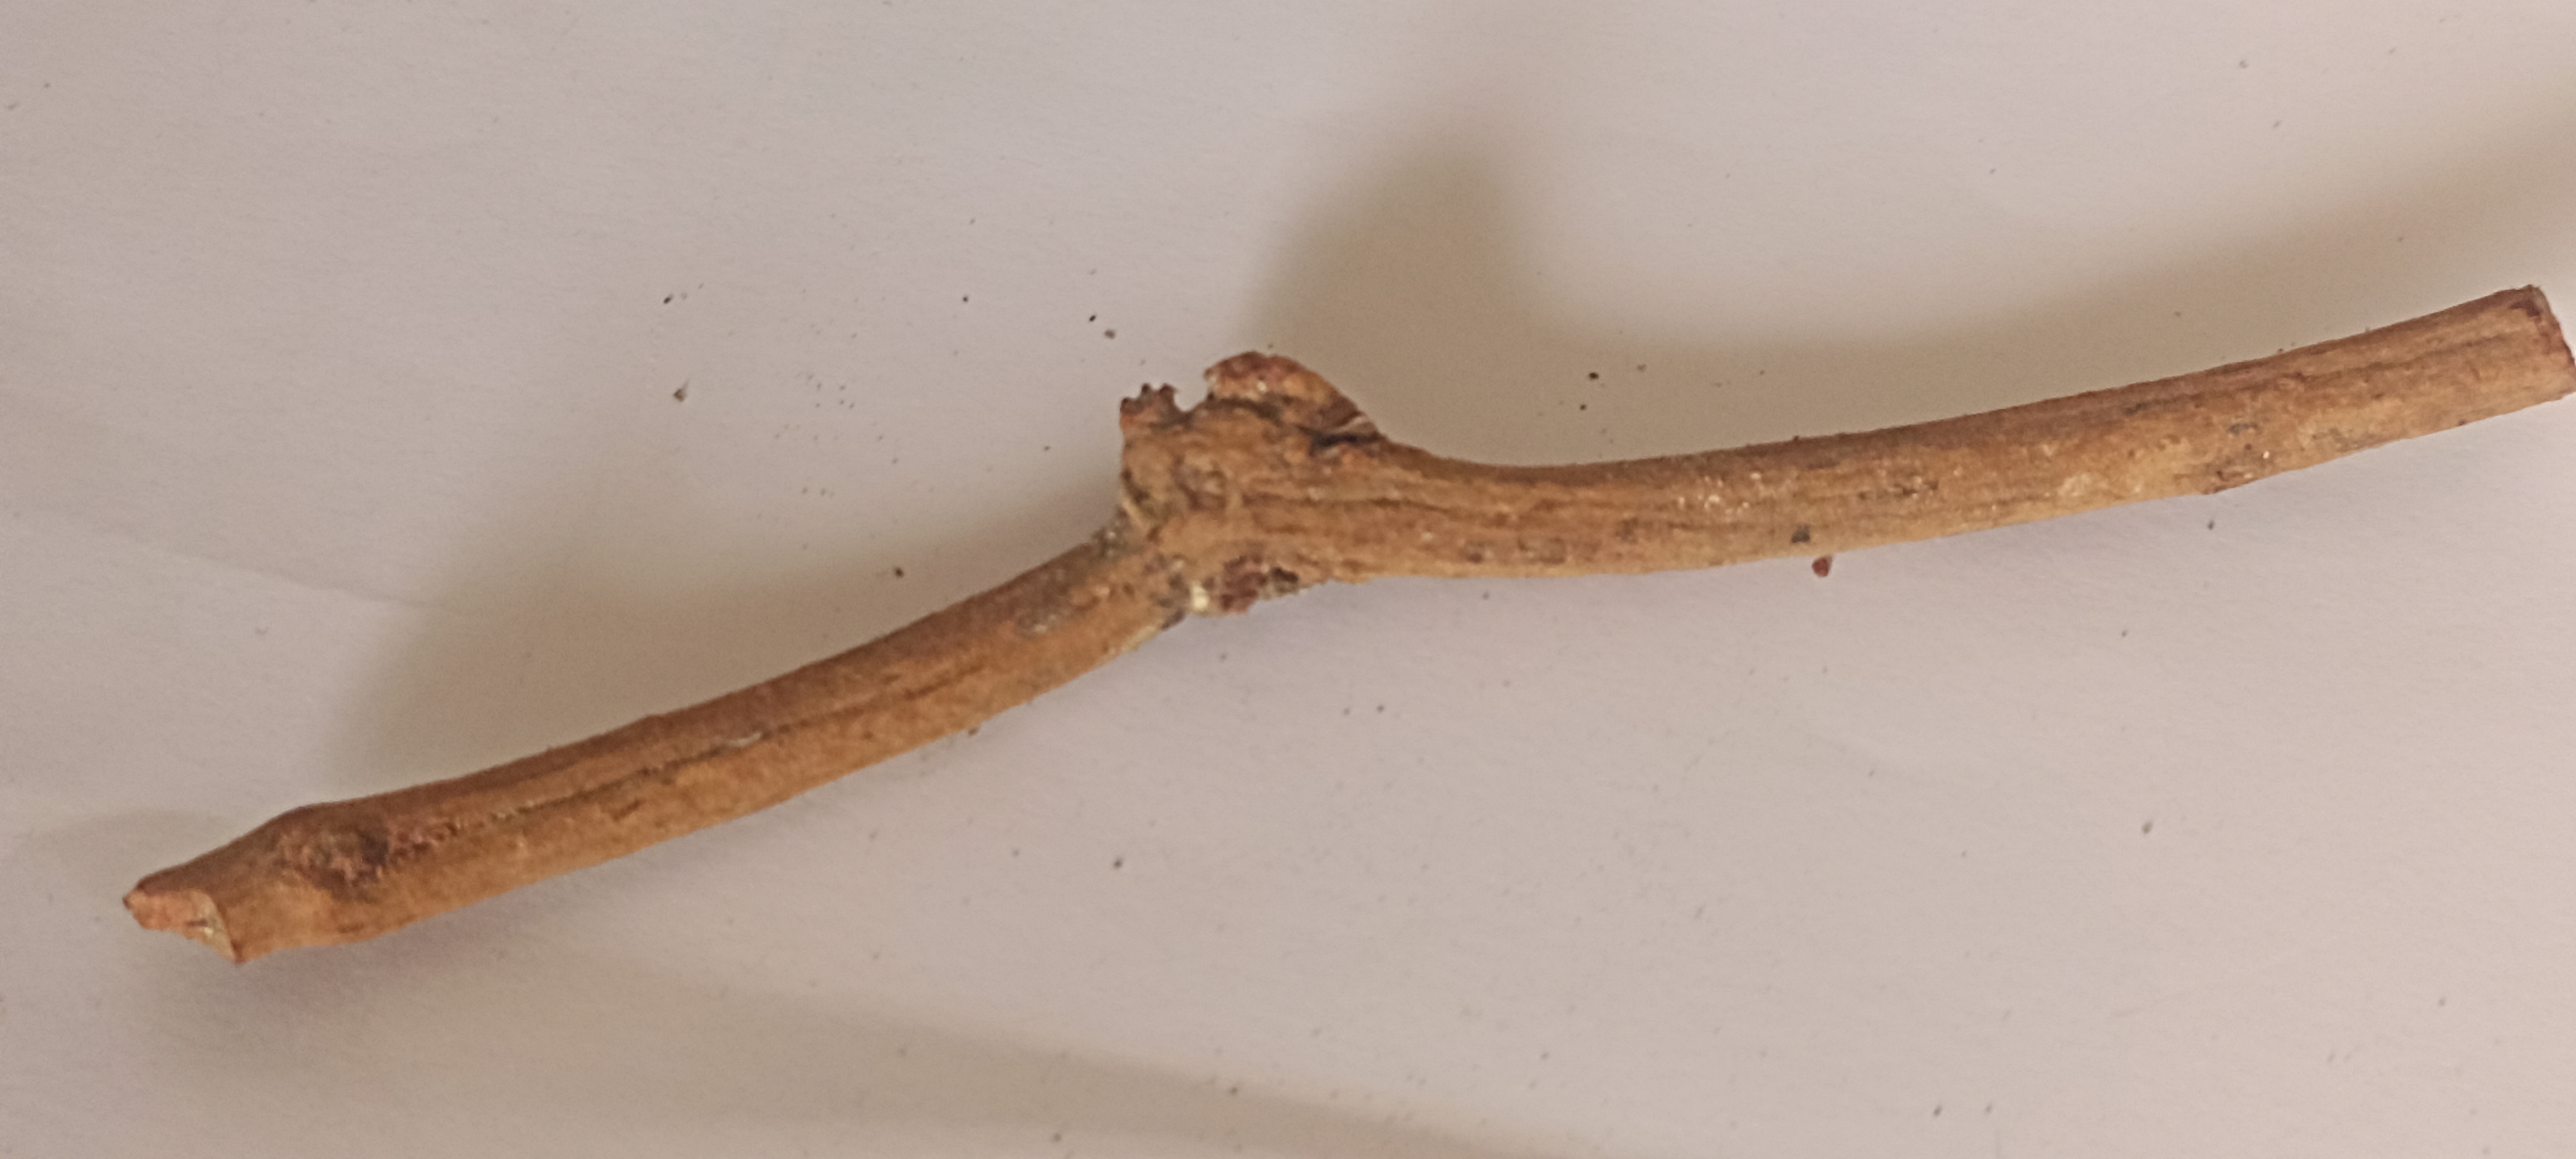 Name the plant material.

manjistha
